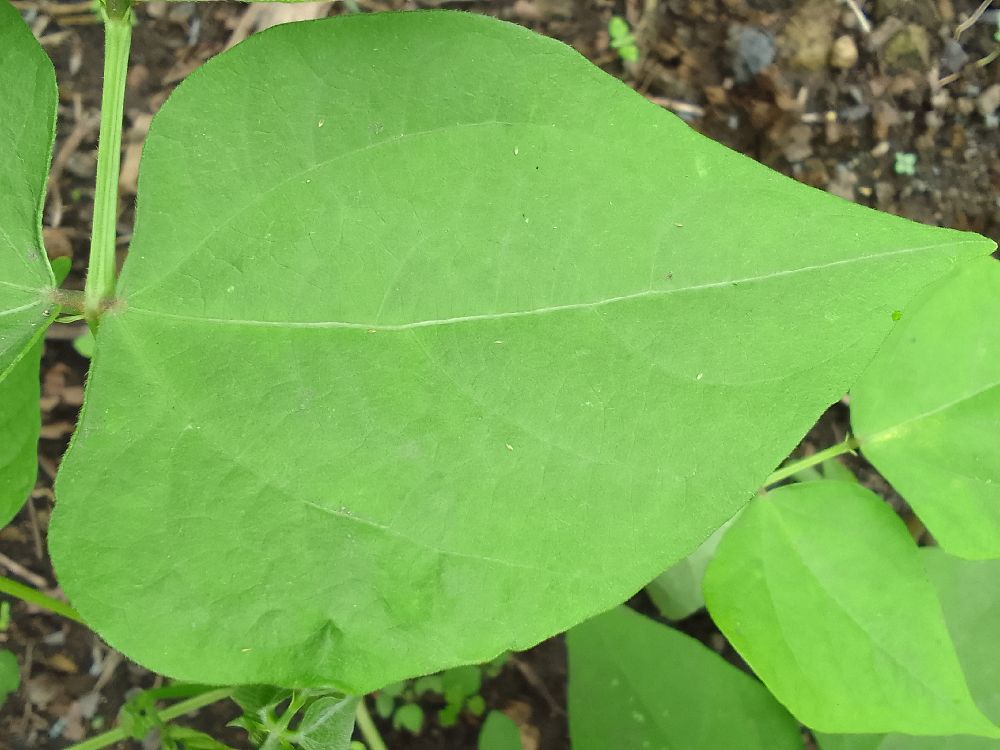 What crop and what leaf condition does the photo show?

common bean, healthy
